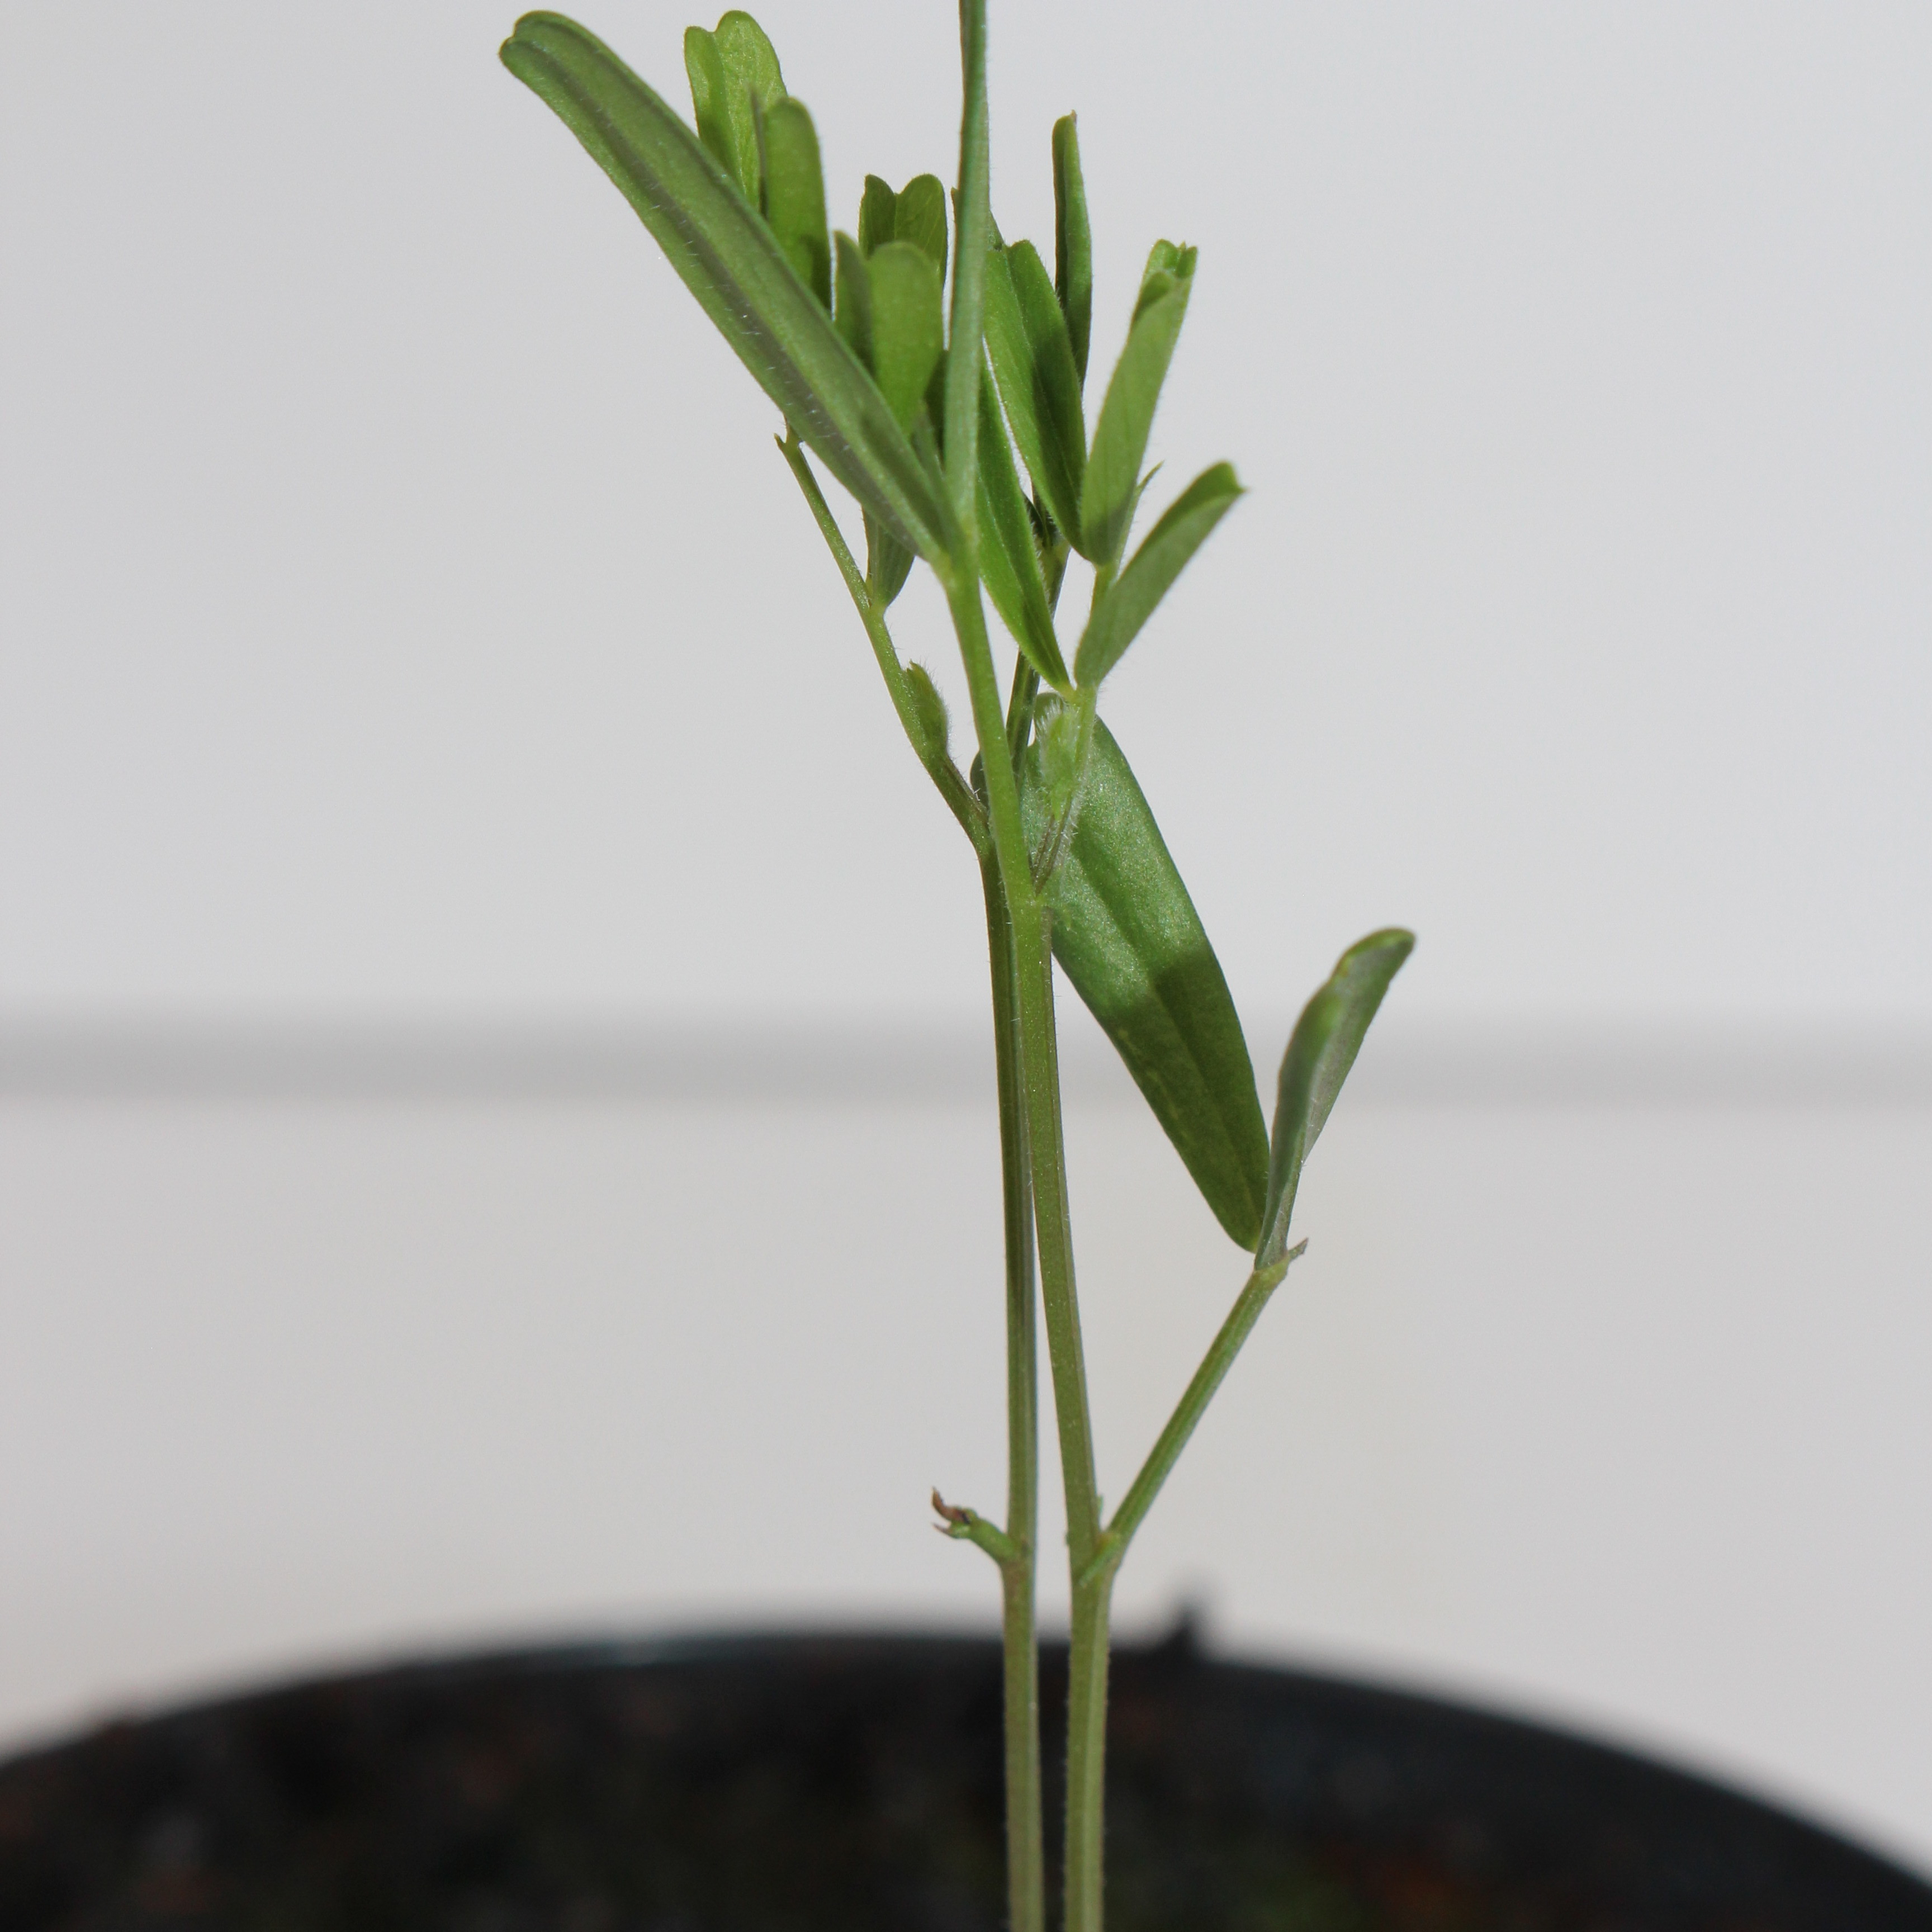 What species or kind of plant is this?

Vicia sativa
